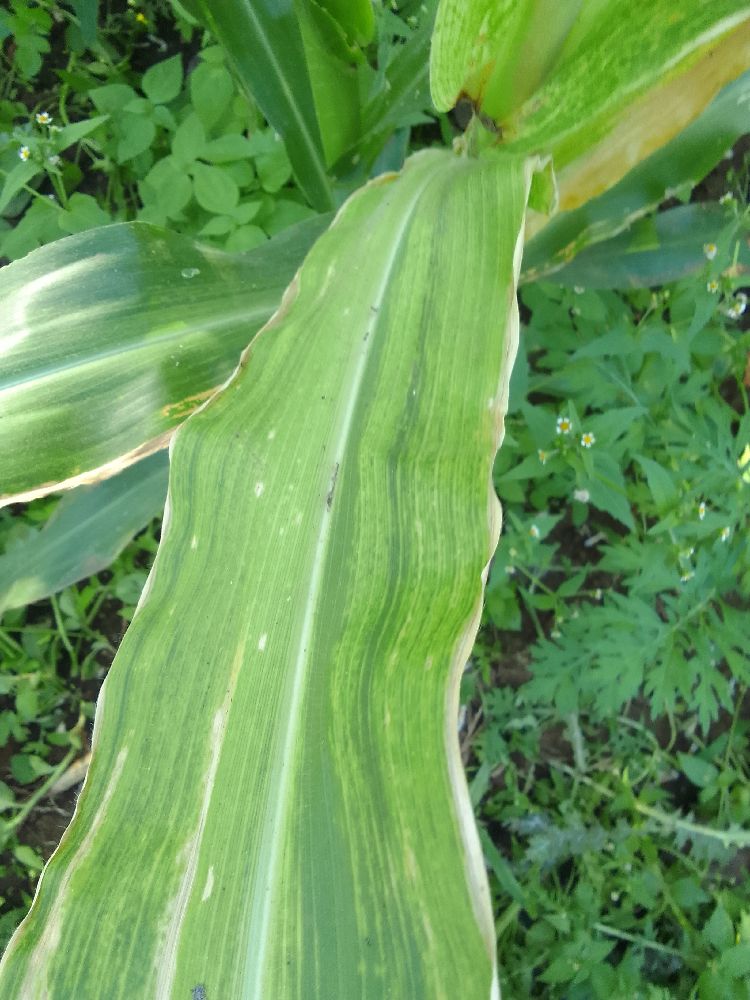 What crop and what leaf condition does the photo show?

maize, maize lethal necrosis
